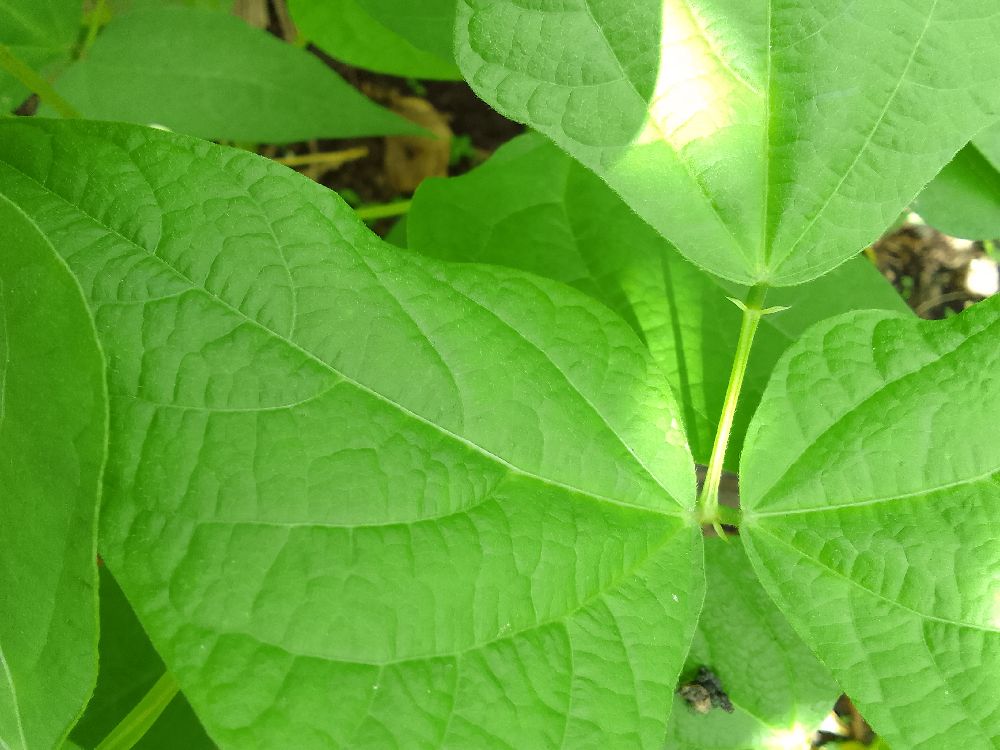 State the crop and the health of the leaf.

common bean, healthy
